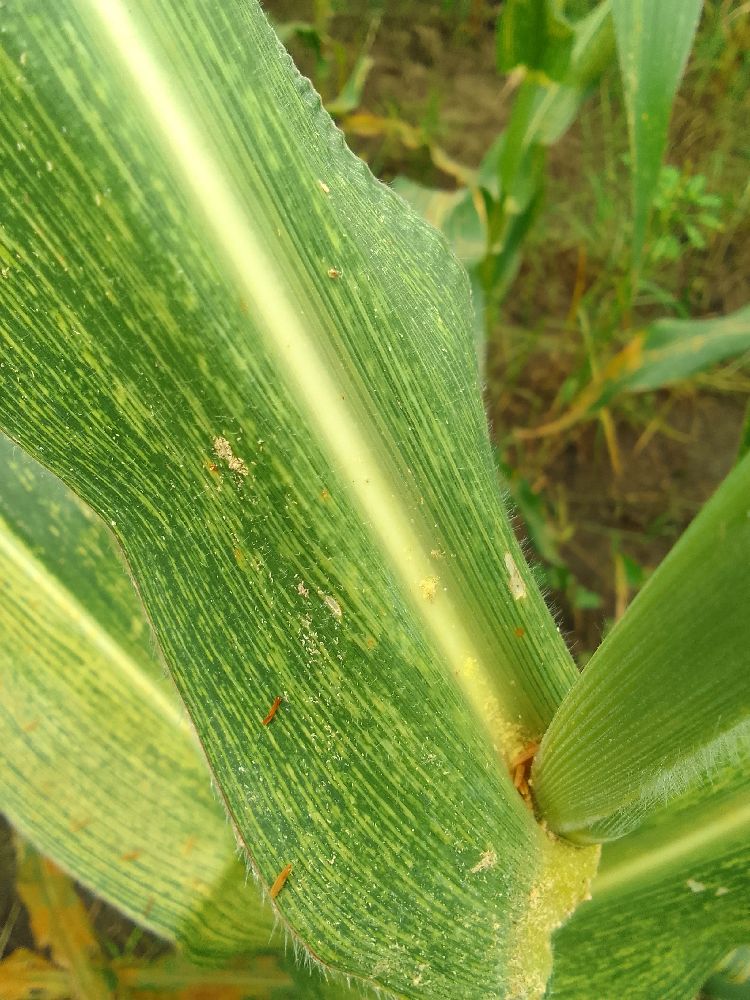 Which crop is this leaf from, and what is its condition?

maize, maize streak virus
